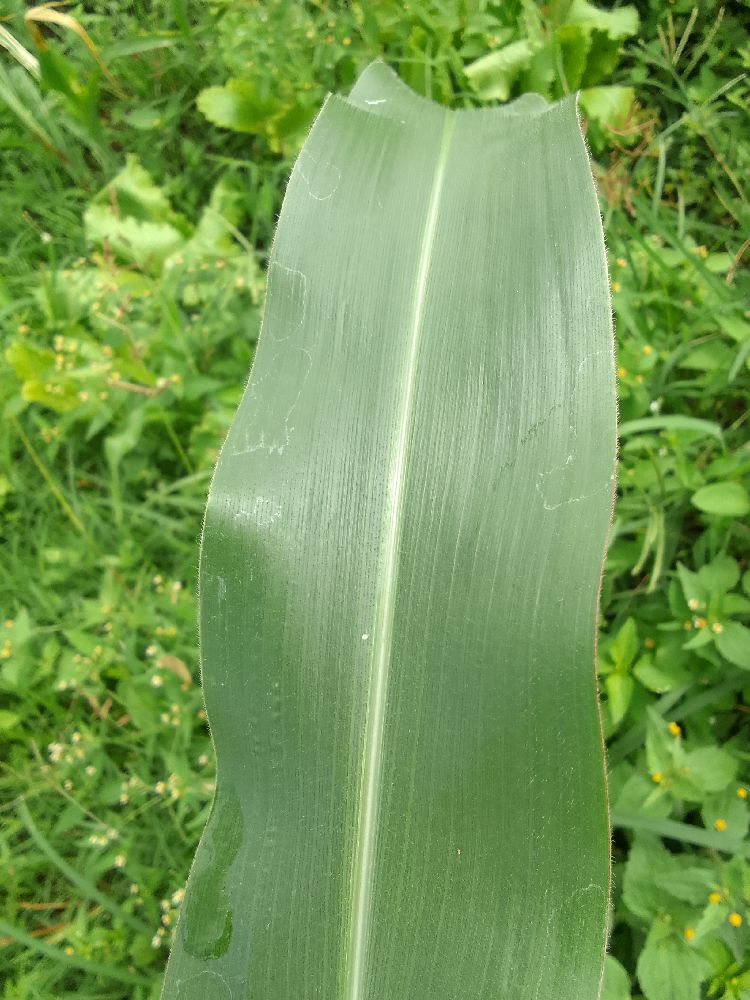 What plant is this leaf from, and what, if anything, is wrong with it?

maize, healthy
